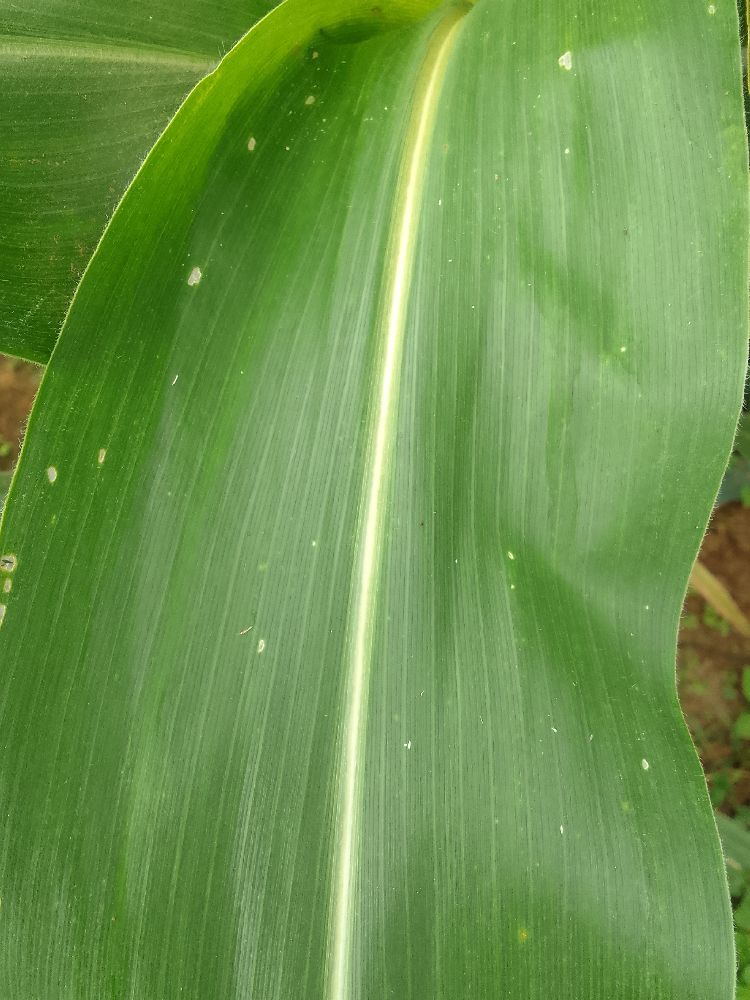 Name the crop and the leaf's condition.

maize, healthy
